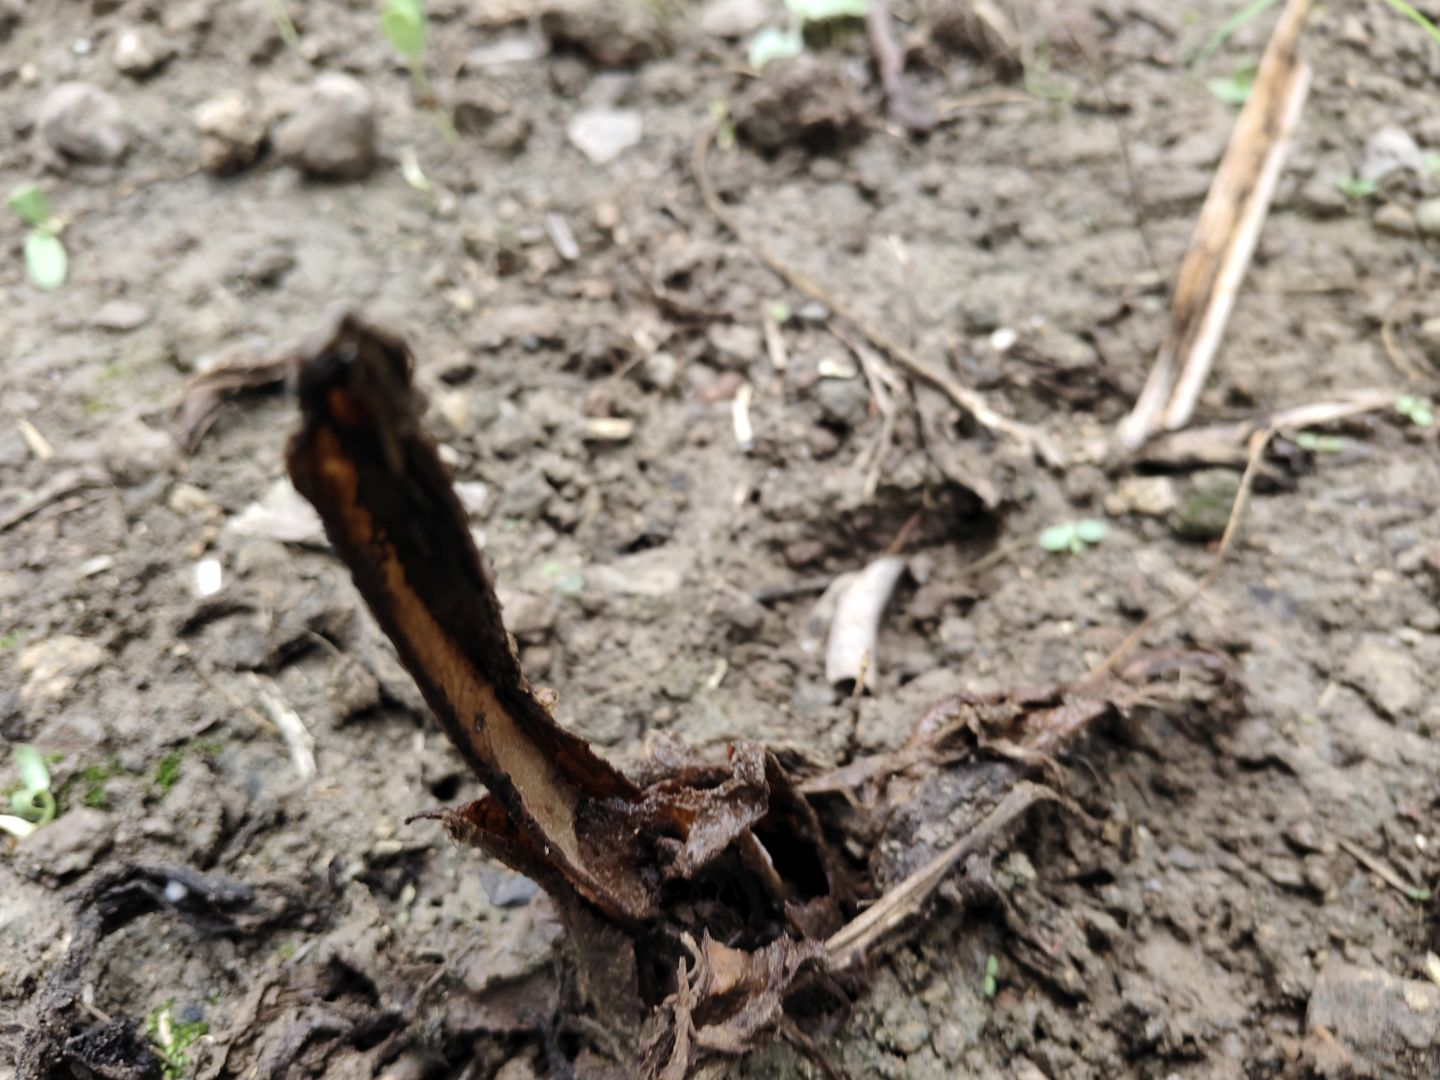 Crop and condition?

taro, root rot
